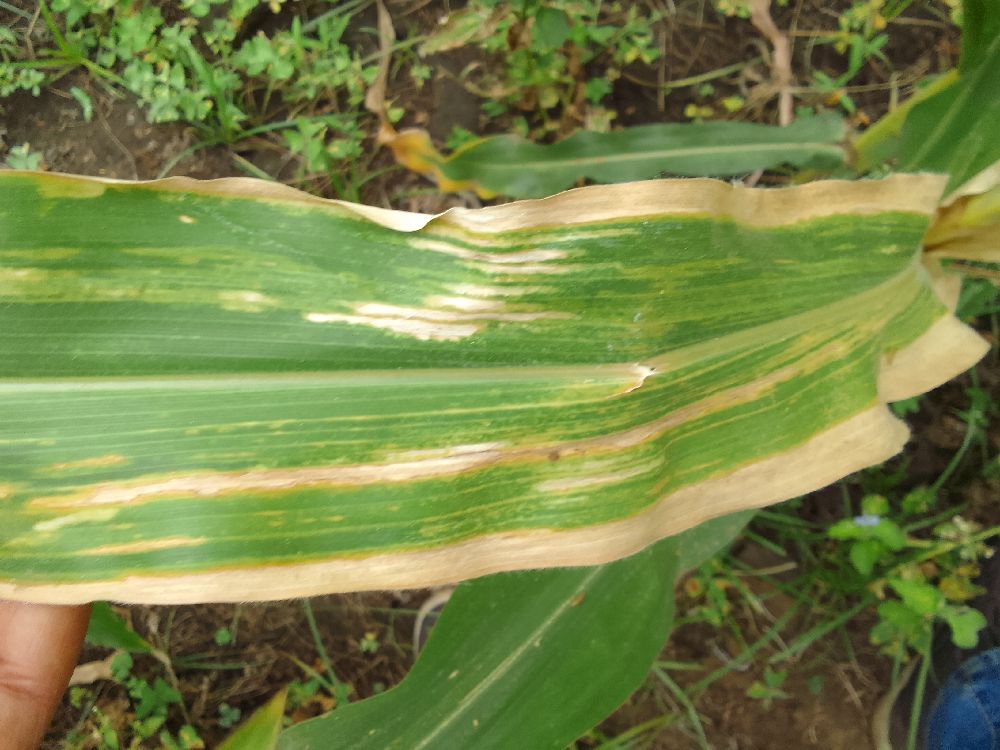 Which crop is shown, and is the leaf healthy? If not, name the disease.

maize, maize lethal necrosis
